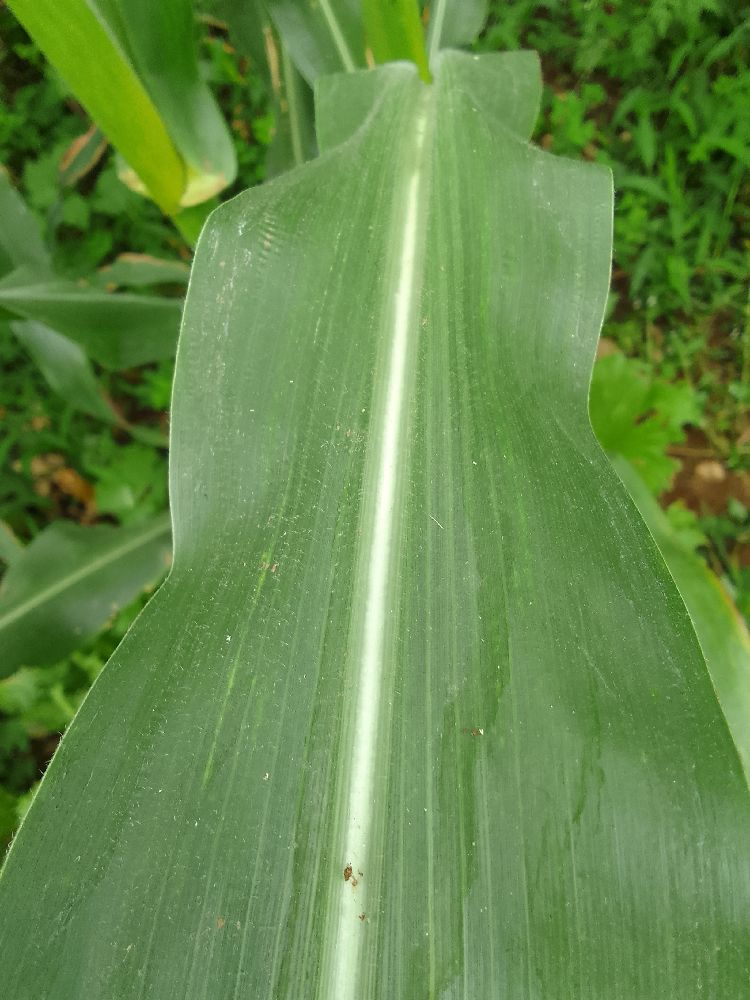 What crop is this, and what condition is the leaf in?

maize, healthy
